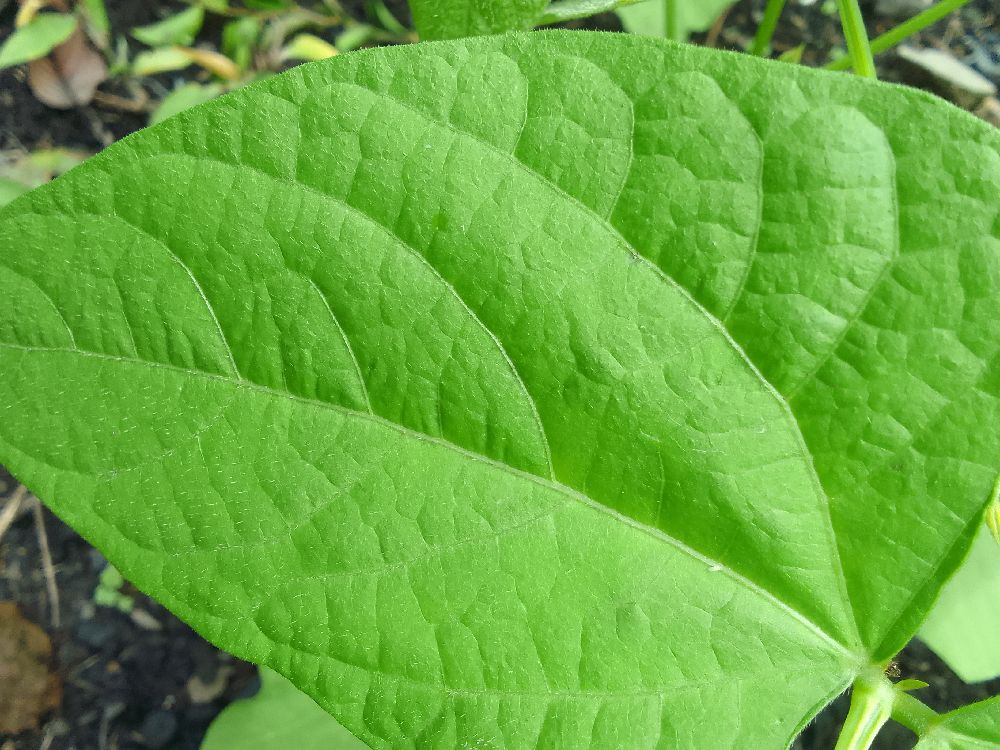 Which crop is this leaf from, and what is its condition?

common bean, healthy
